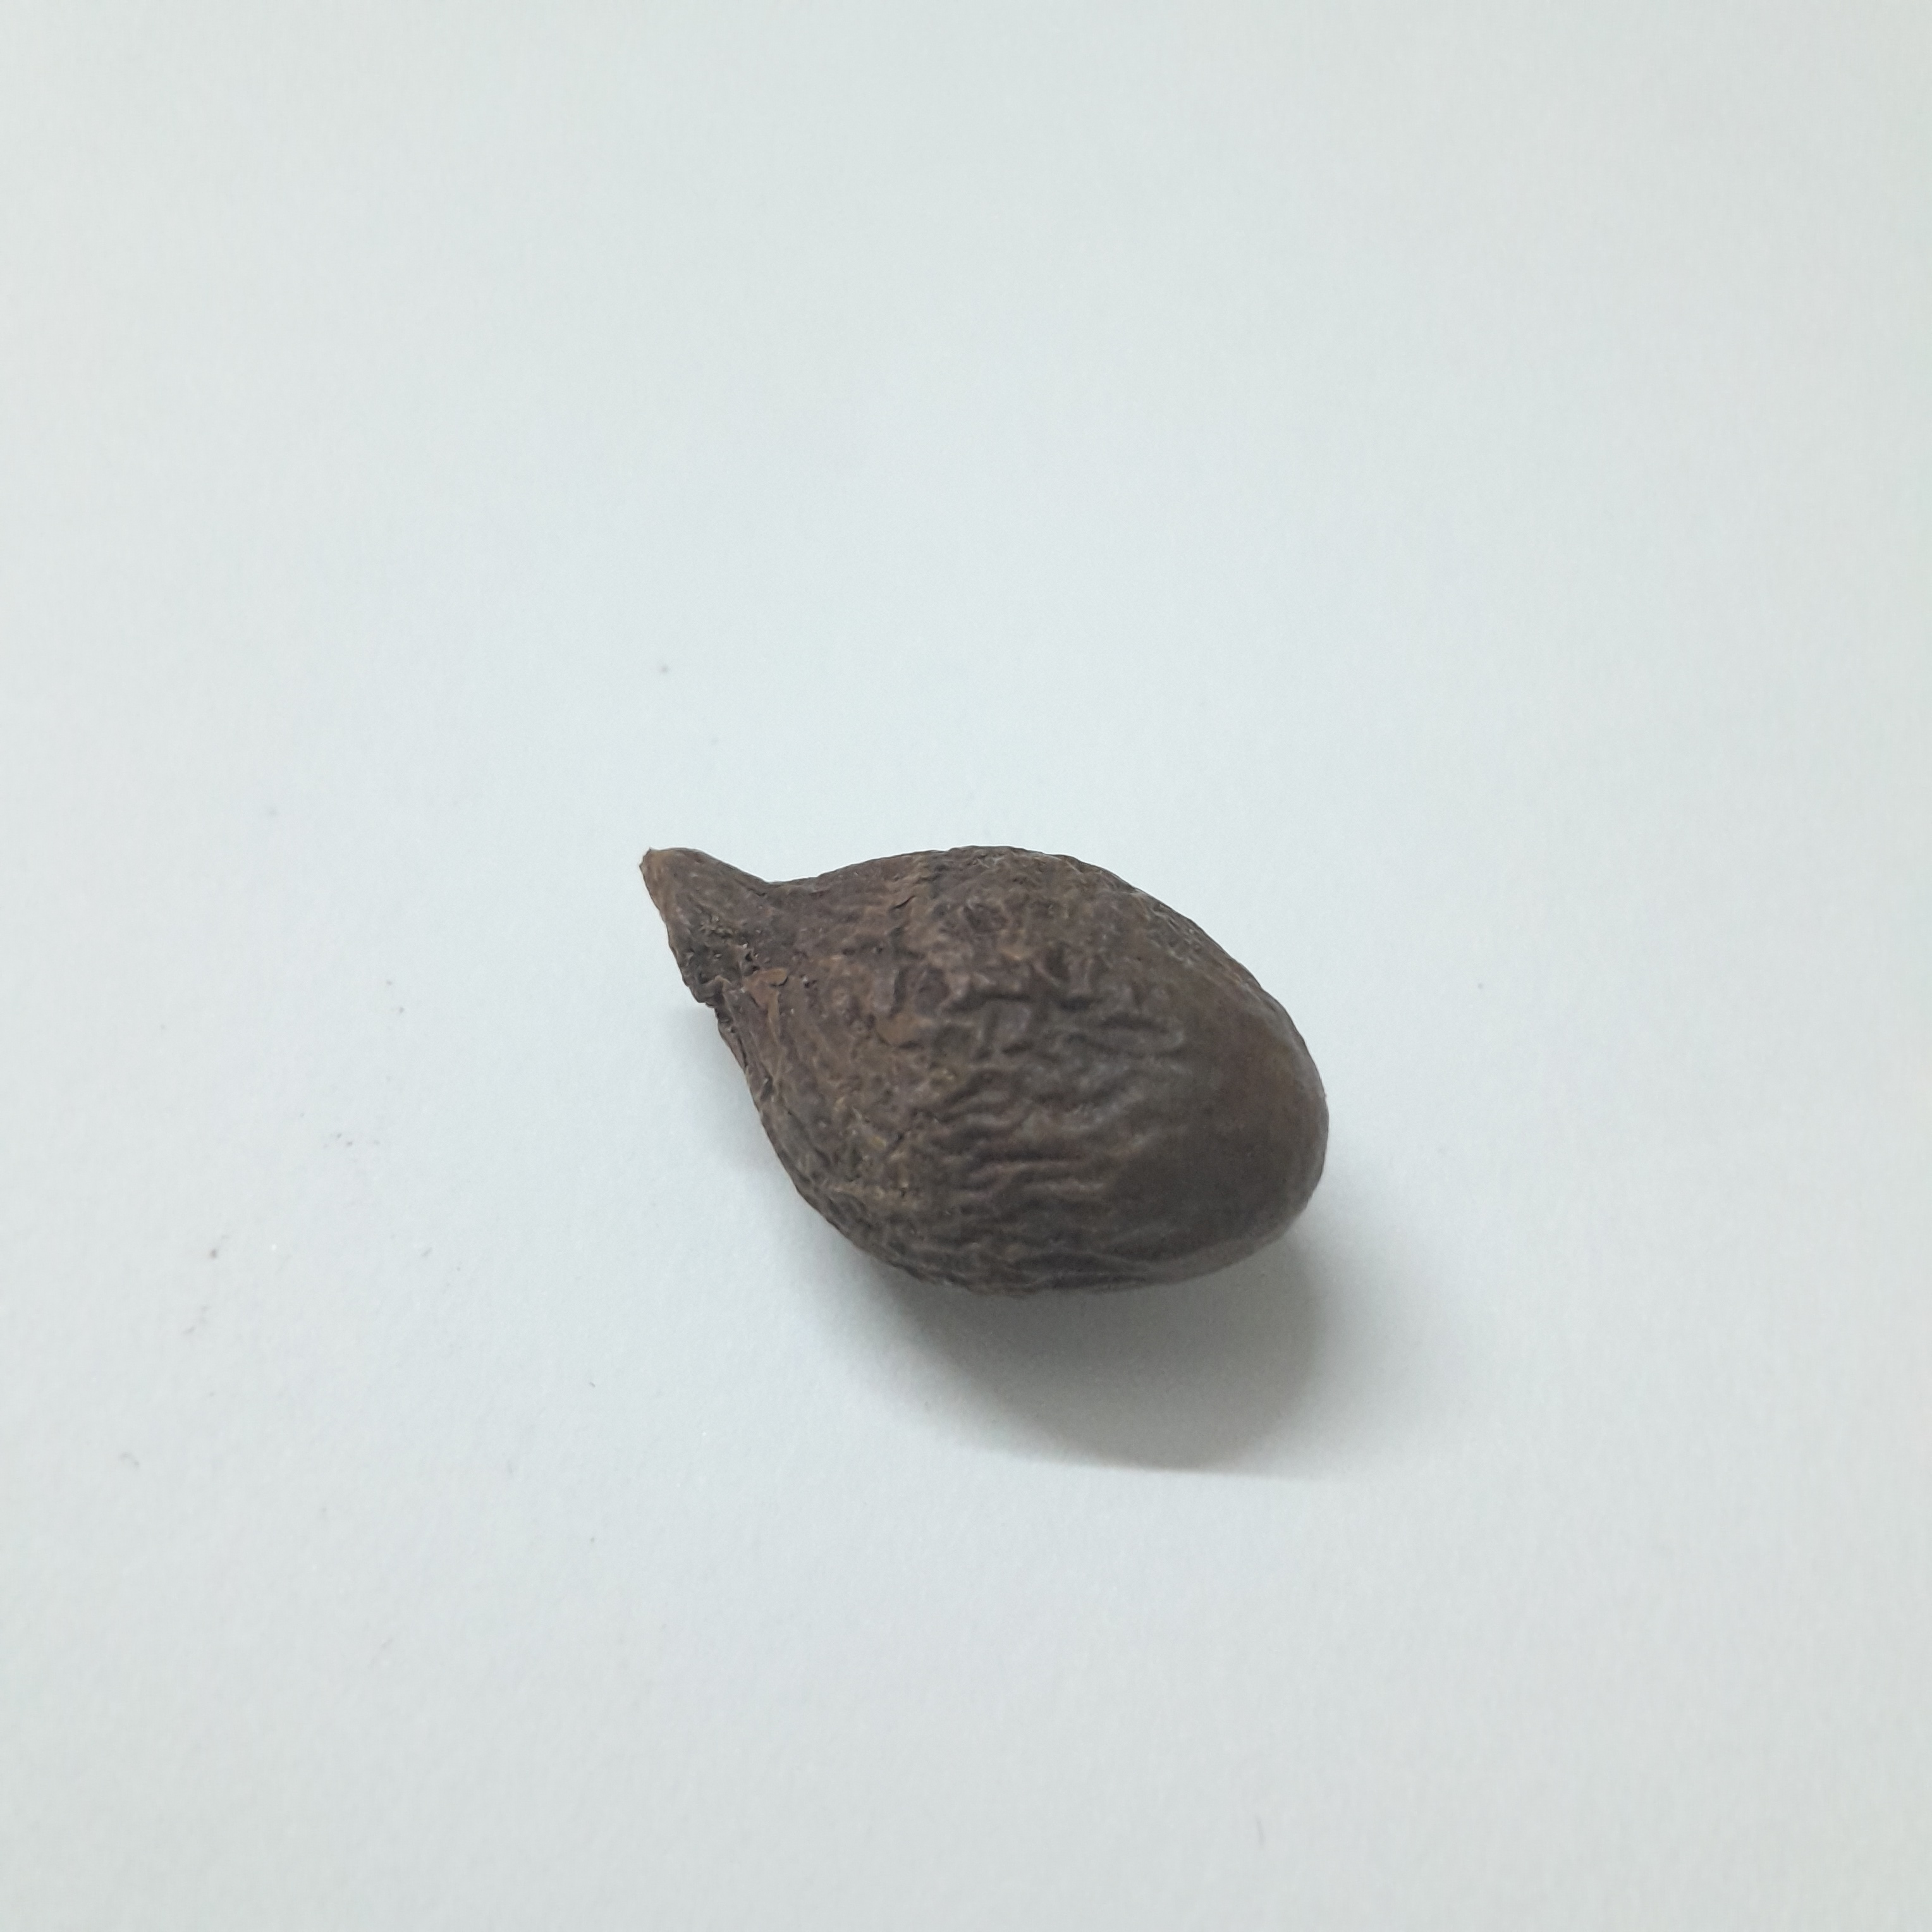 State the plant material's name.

niranjanphal
